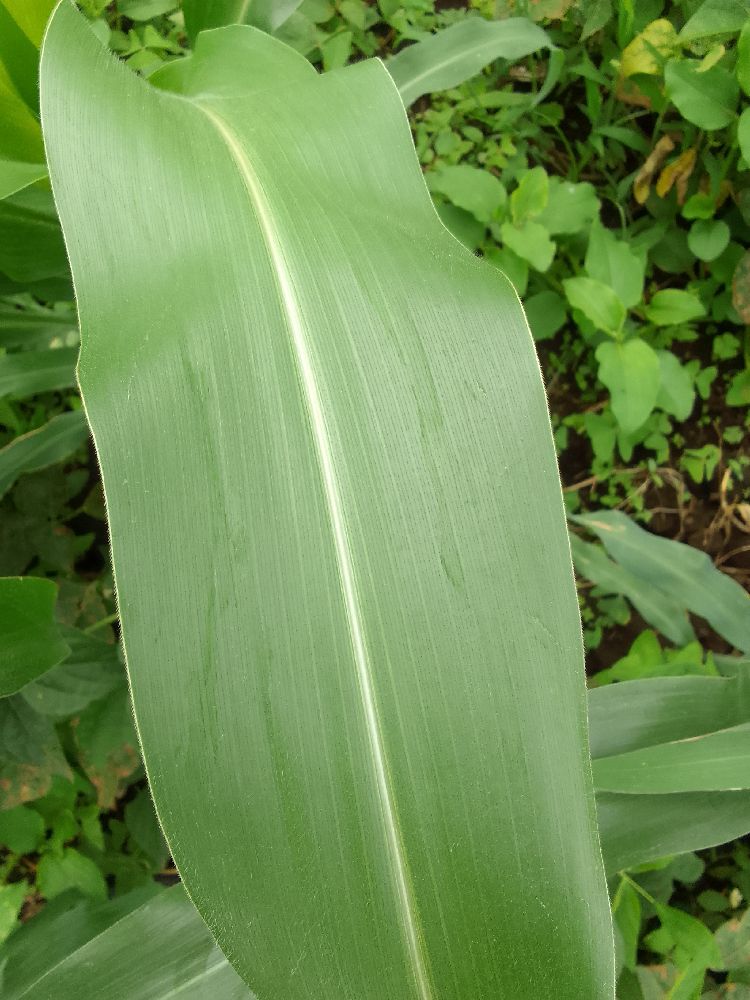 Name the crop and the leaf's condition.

maize, healthy
